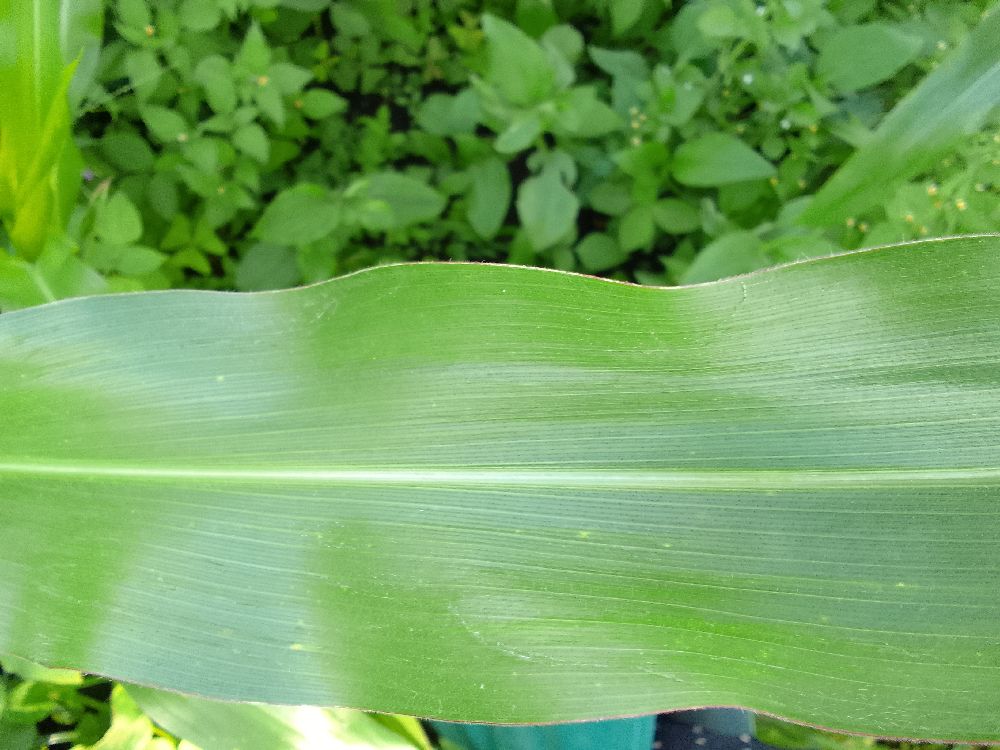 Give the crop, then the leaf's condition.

maize, healthy
